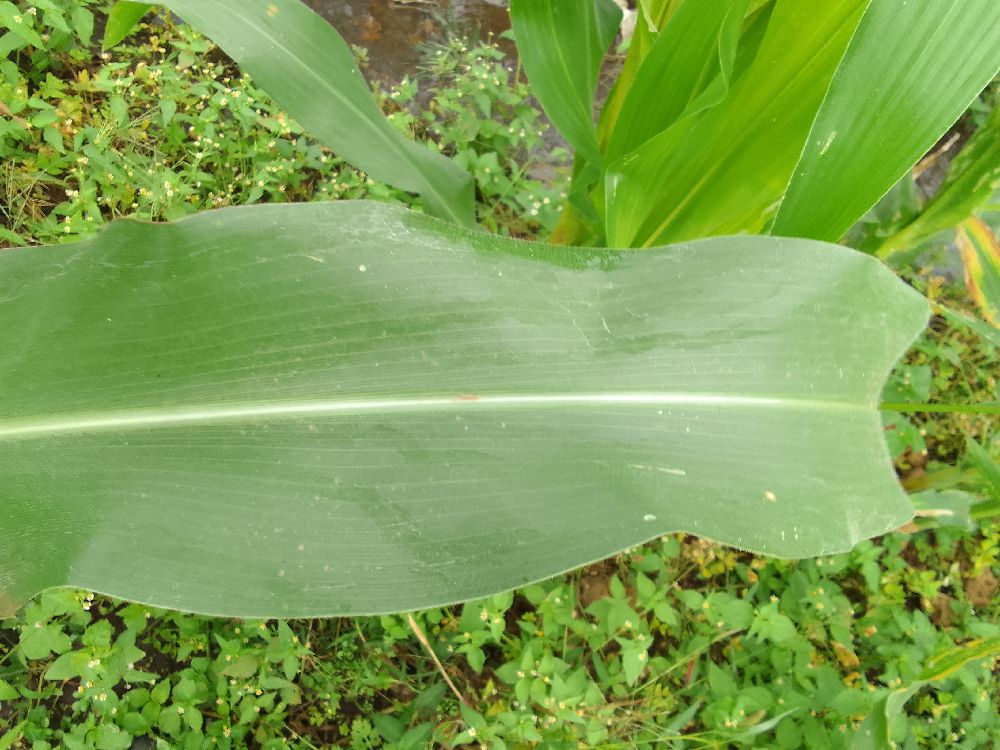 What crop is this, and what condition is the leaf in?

maize, healthy
